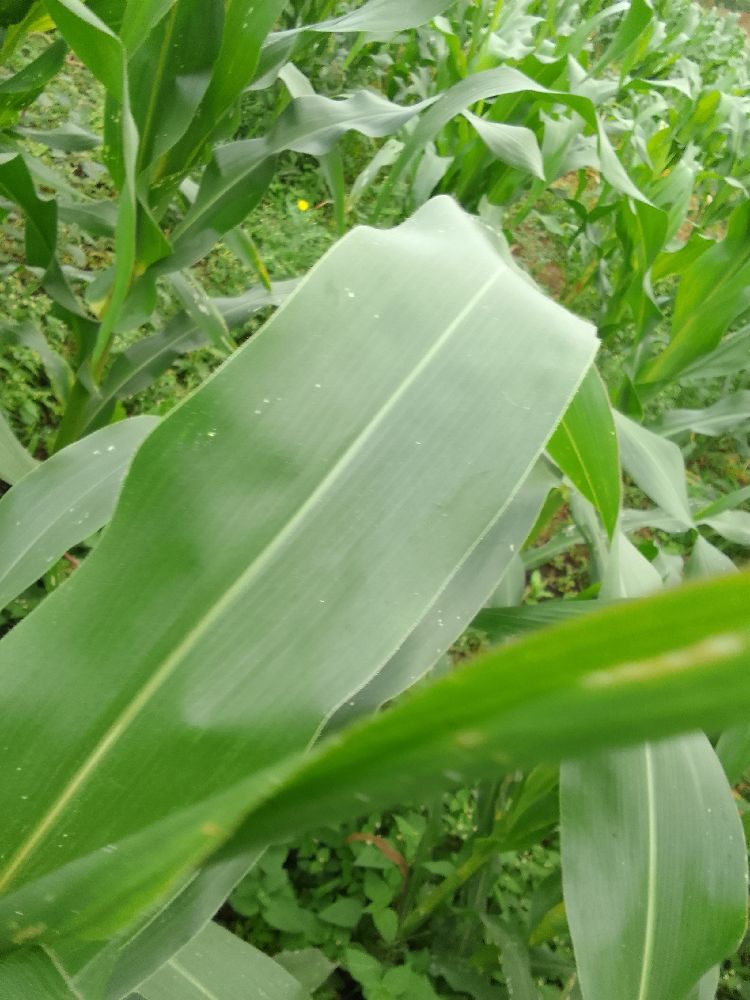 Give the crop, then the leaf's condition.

maize, healthy
